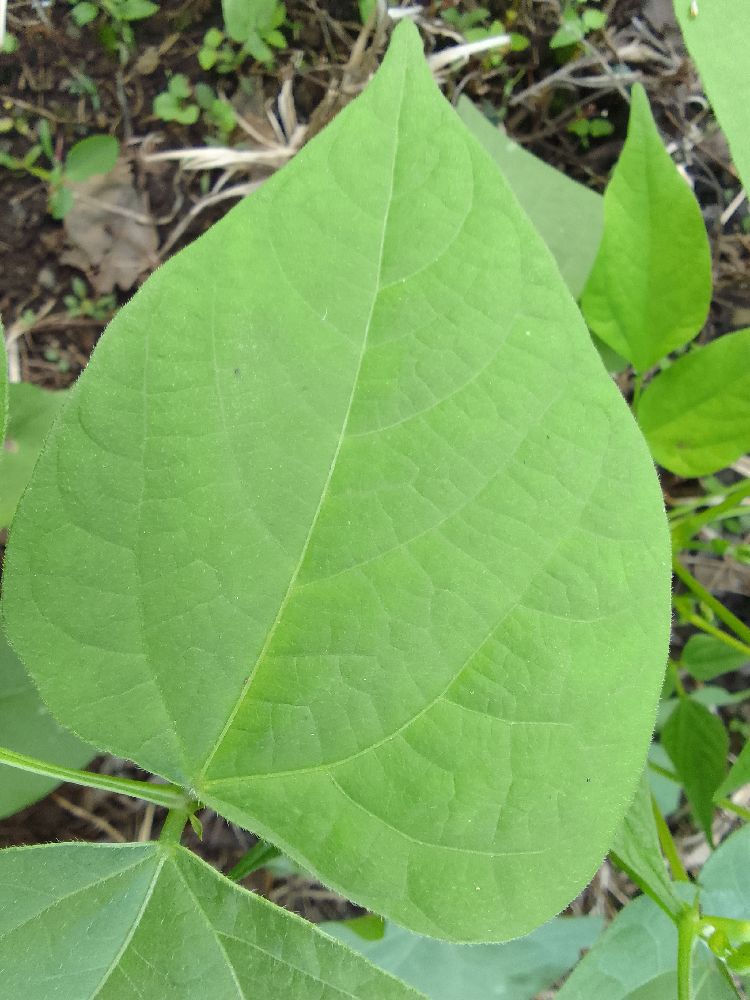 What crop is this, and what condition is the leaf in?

common bean, healthy
